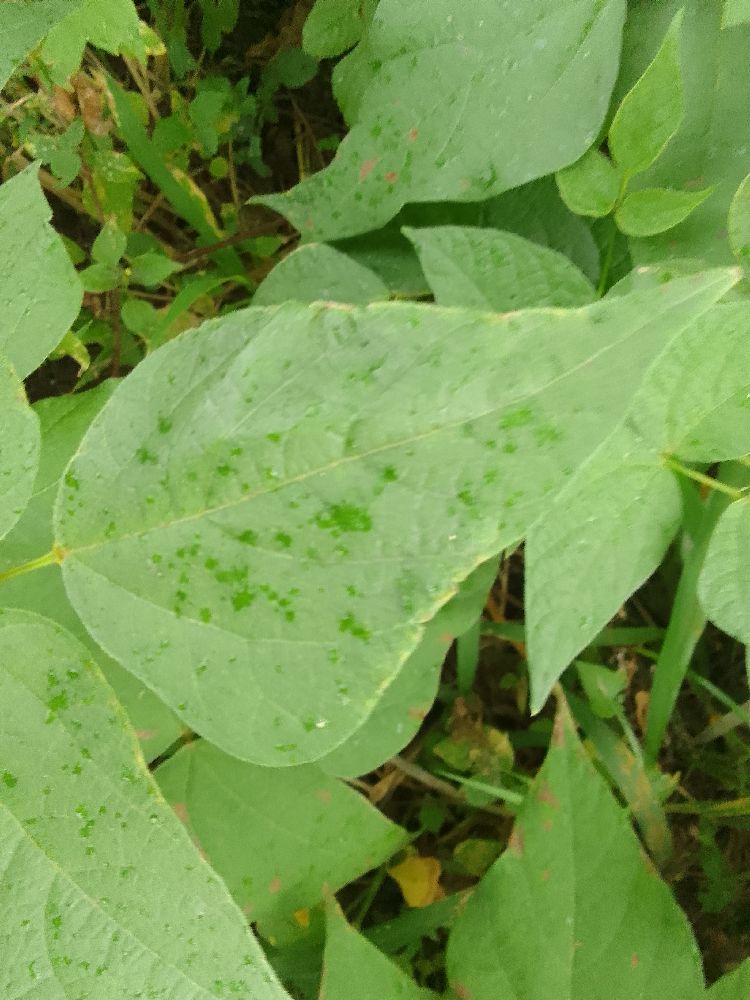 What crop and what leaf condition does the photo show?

common bean, healthy
